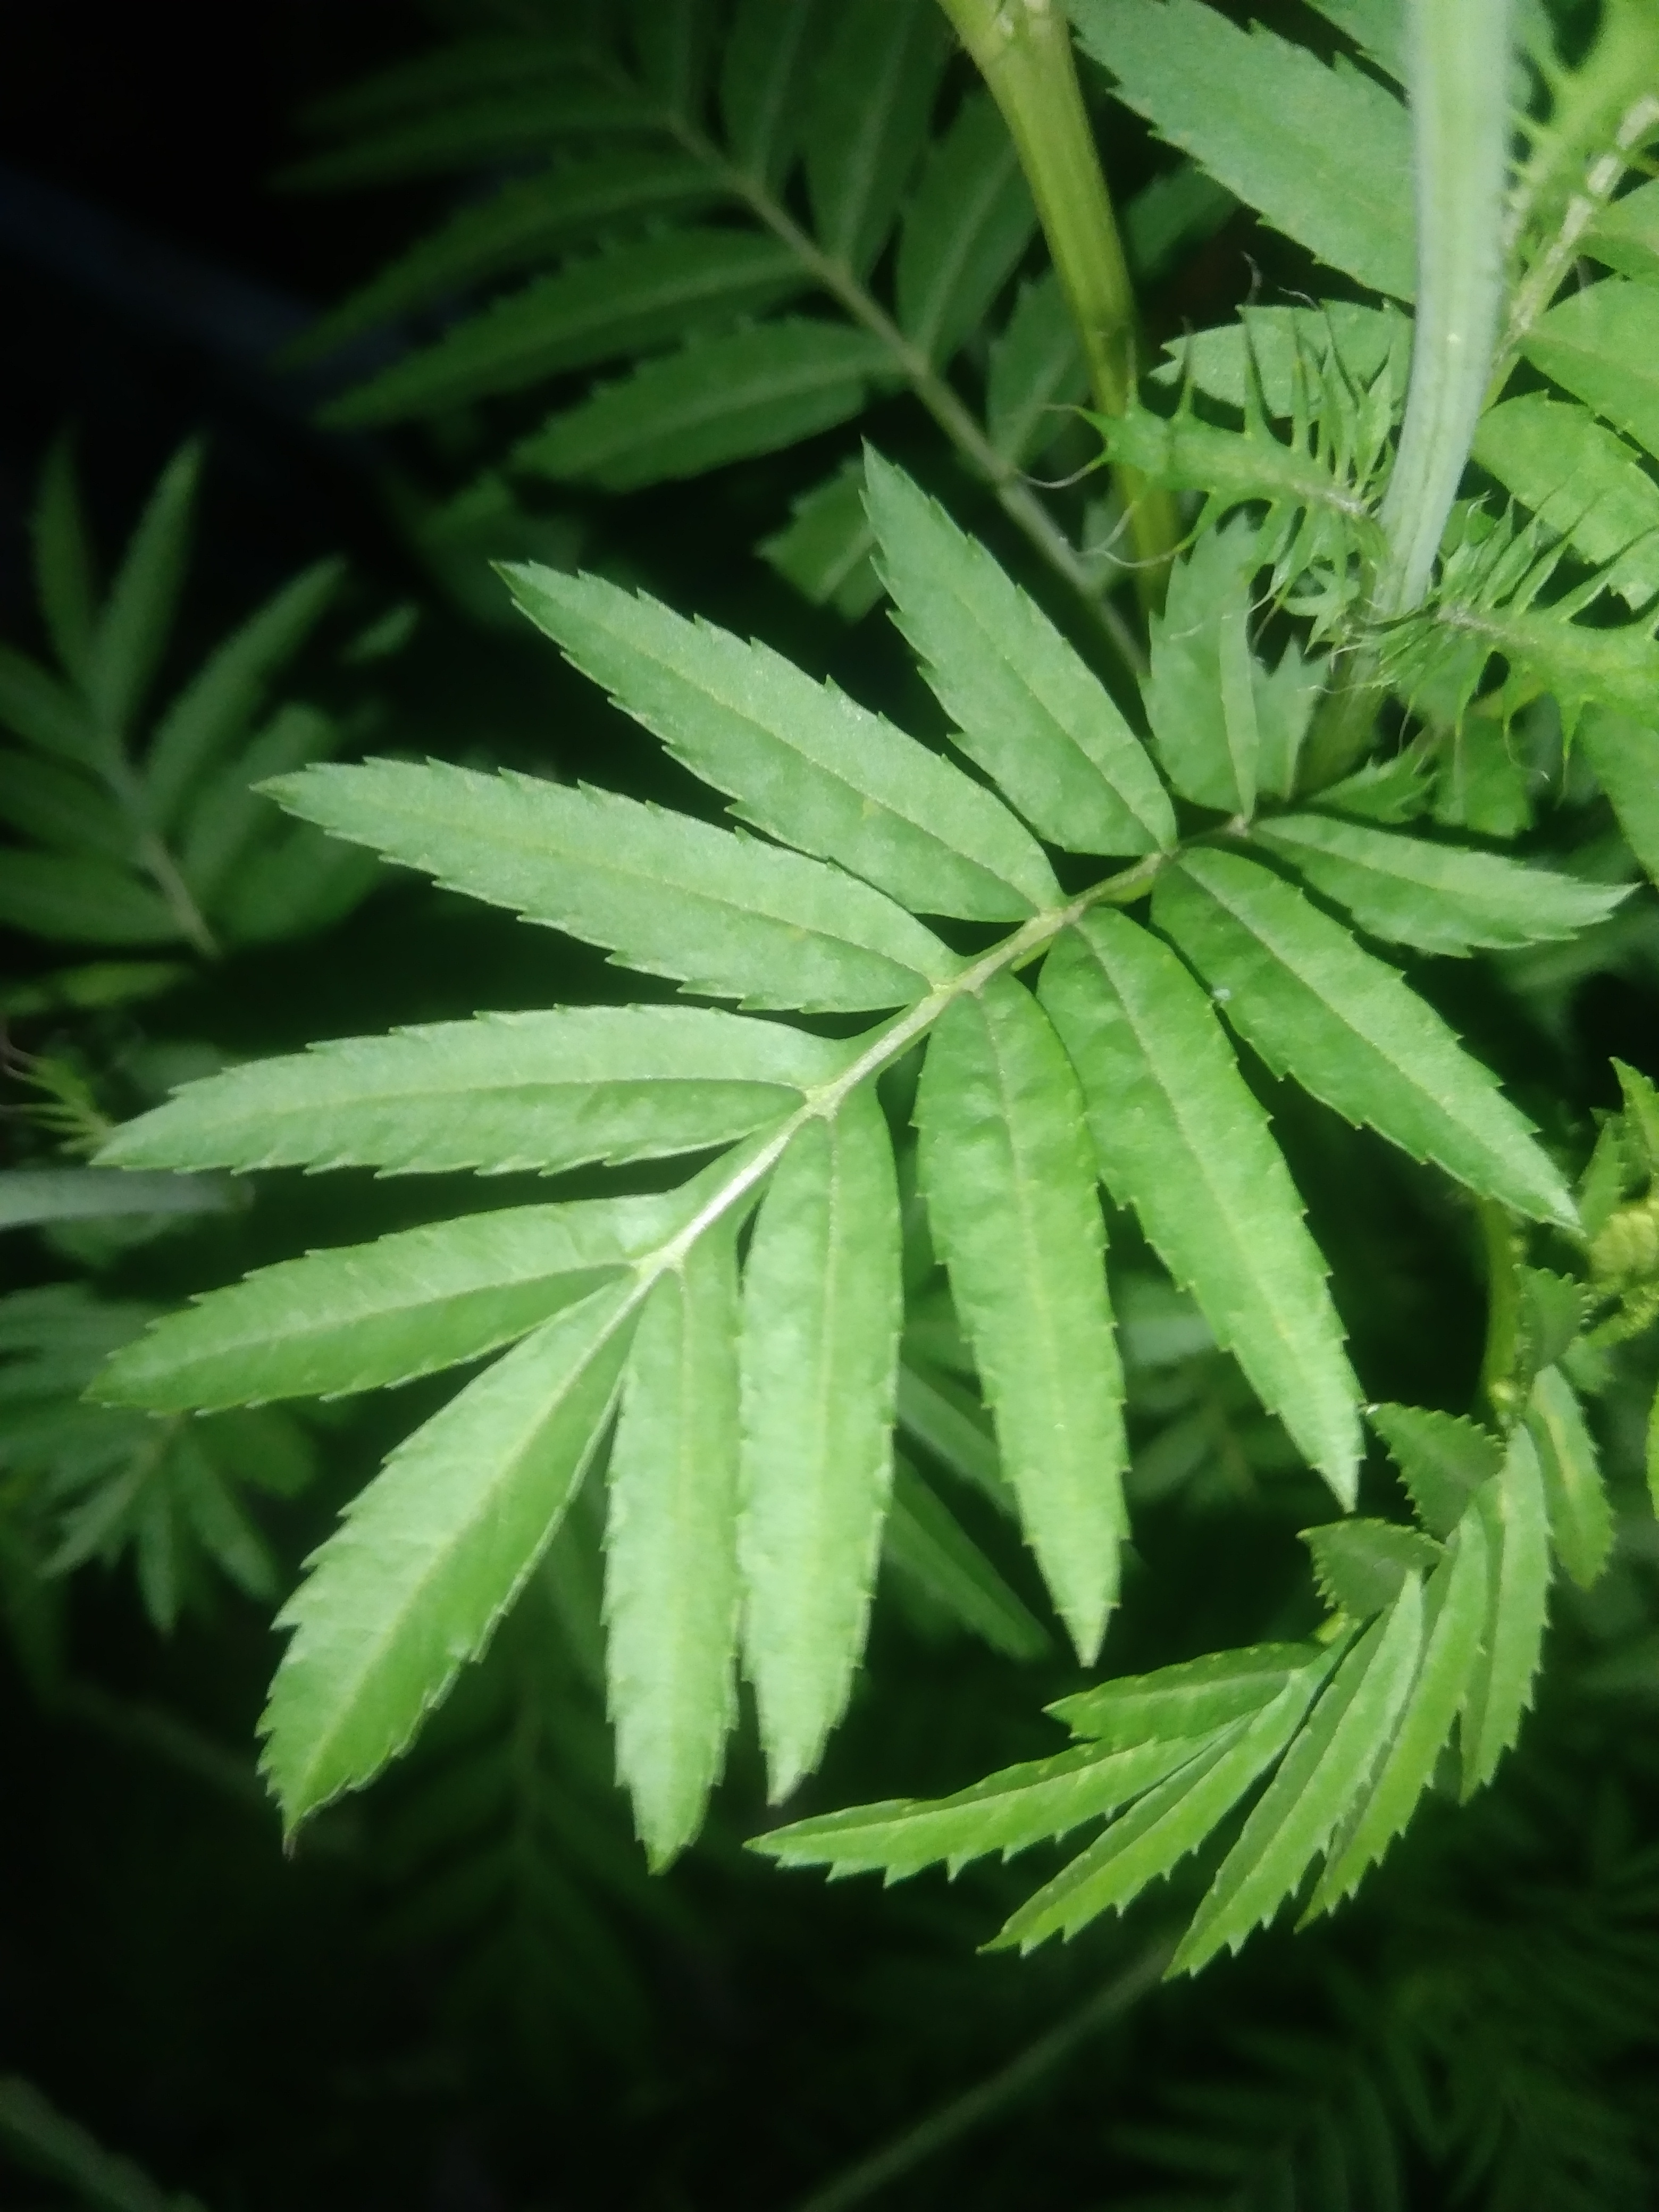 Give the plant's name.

marigold
